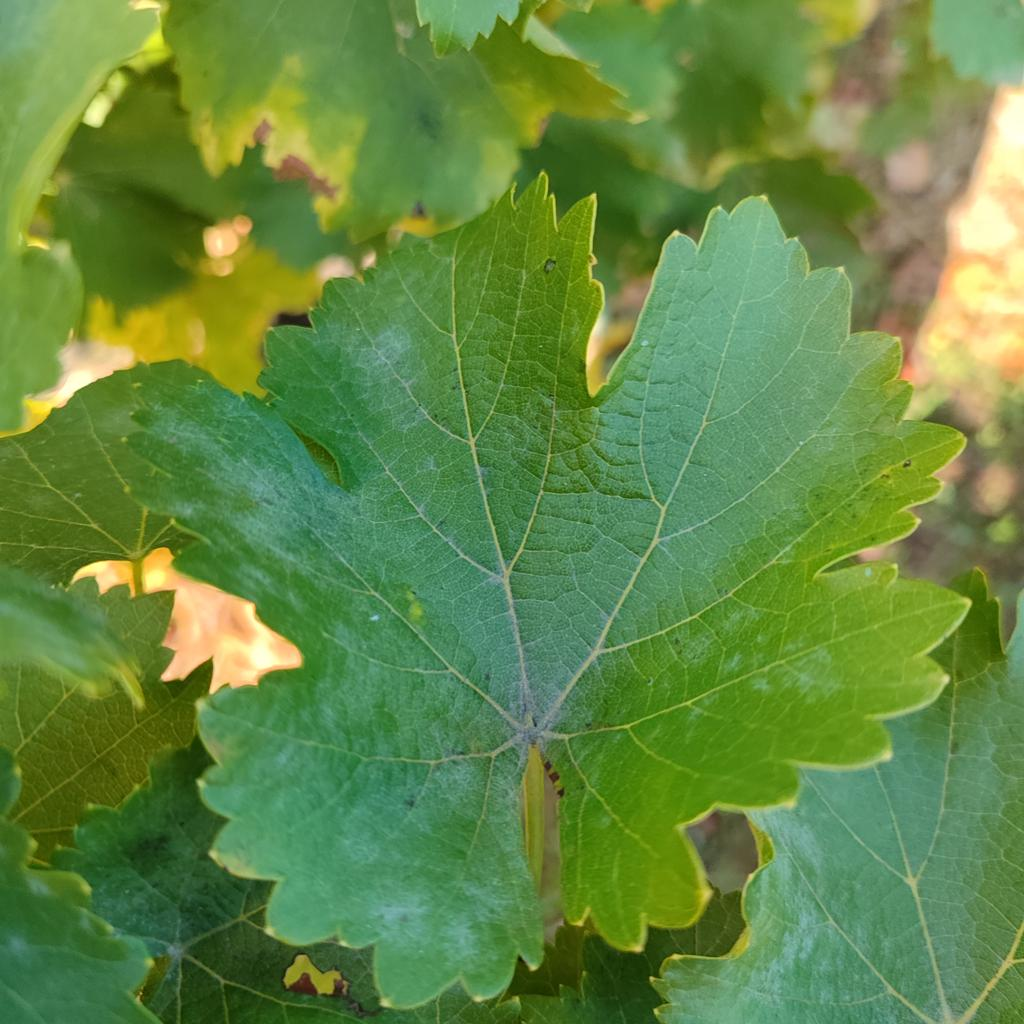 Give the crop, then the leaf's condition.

grapevine, powdery mildew
